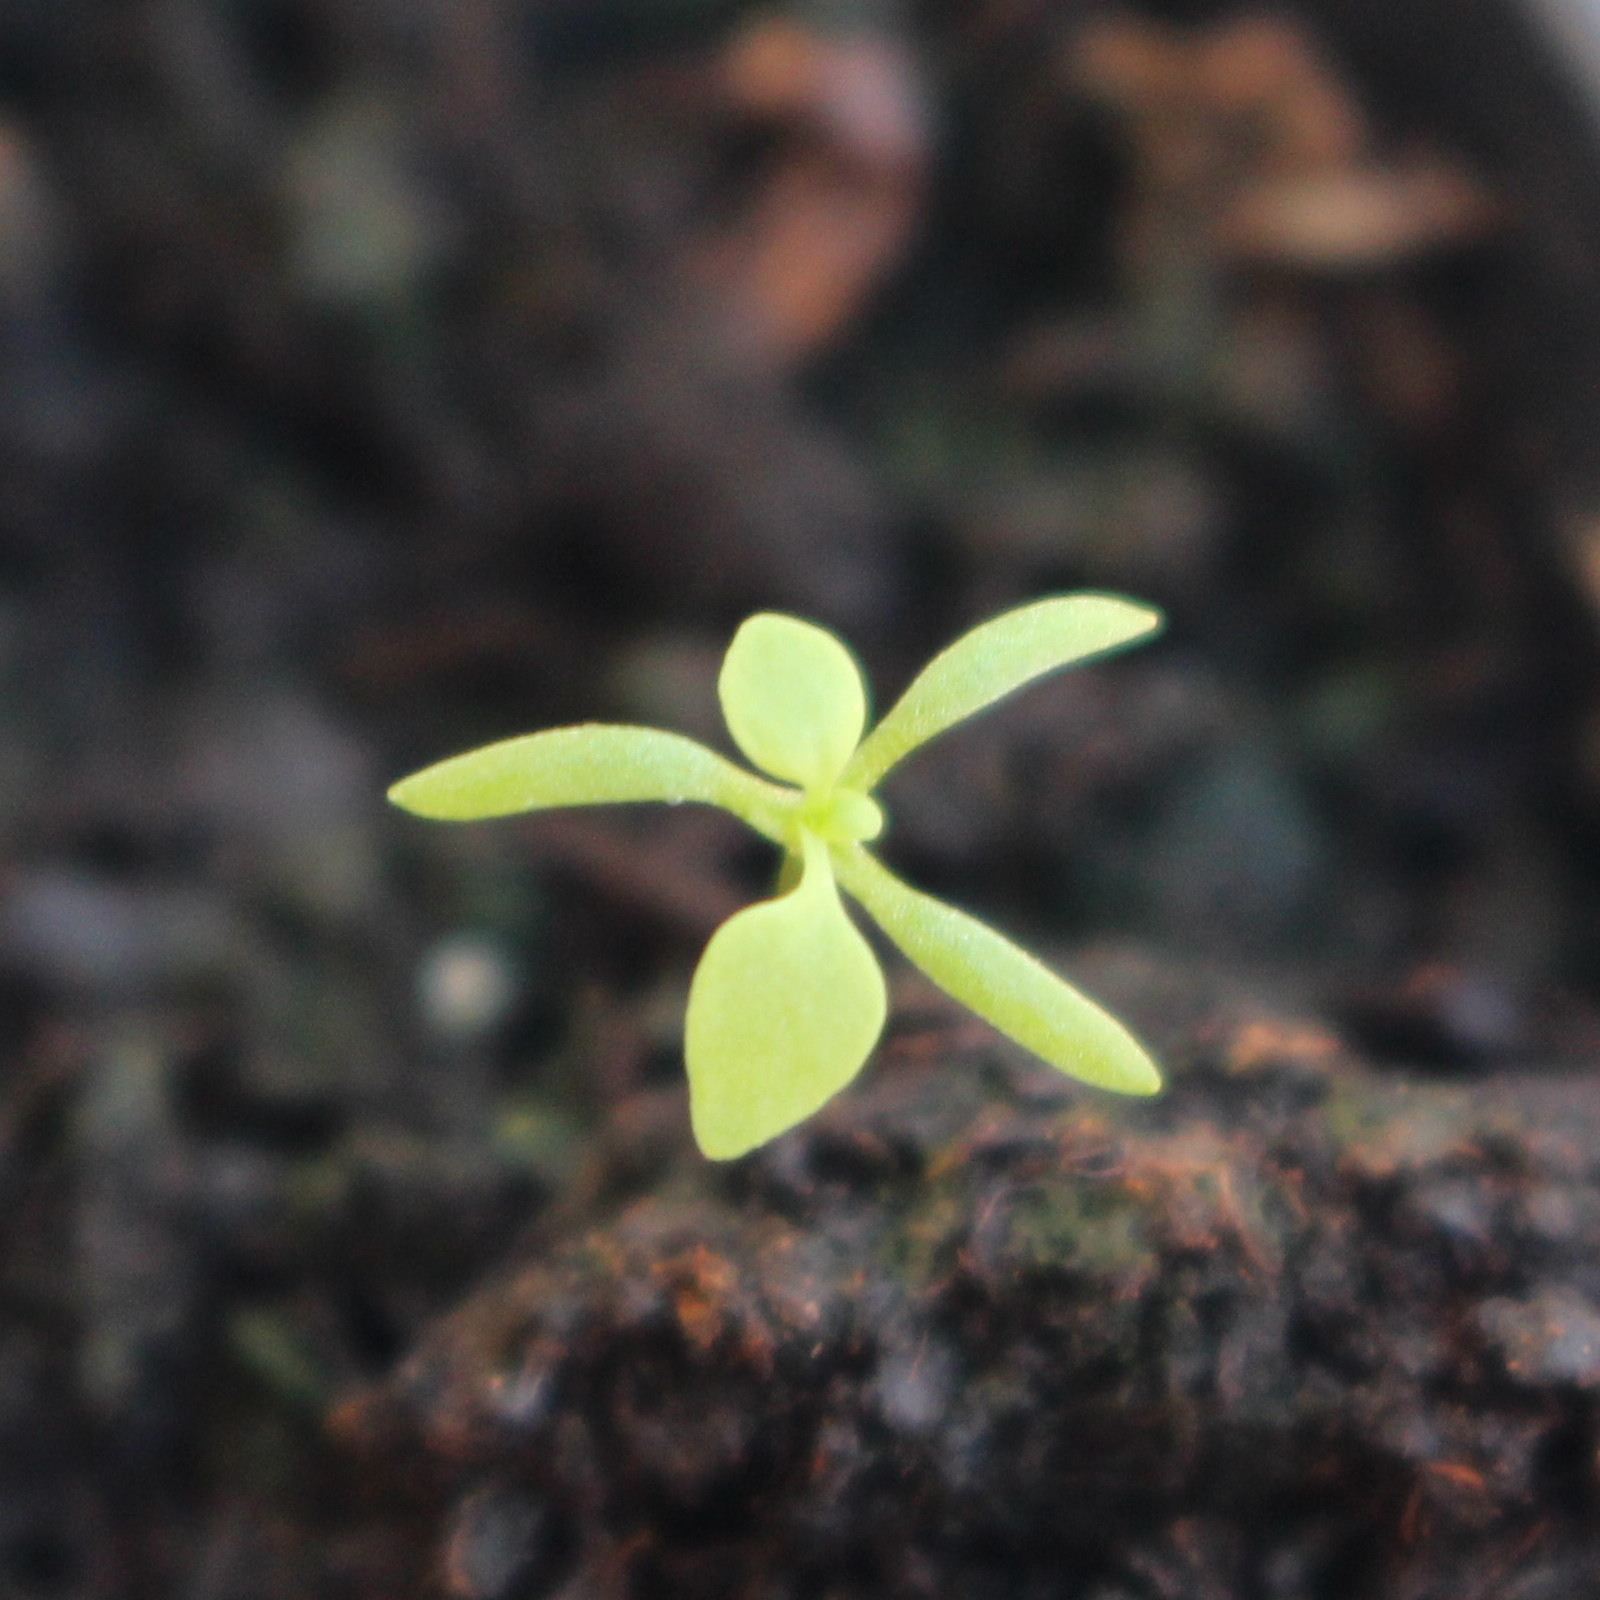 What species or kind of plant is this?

Papaver rhoeas
